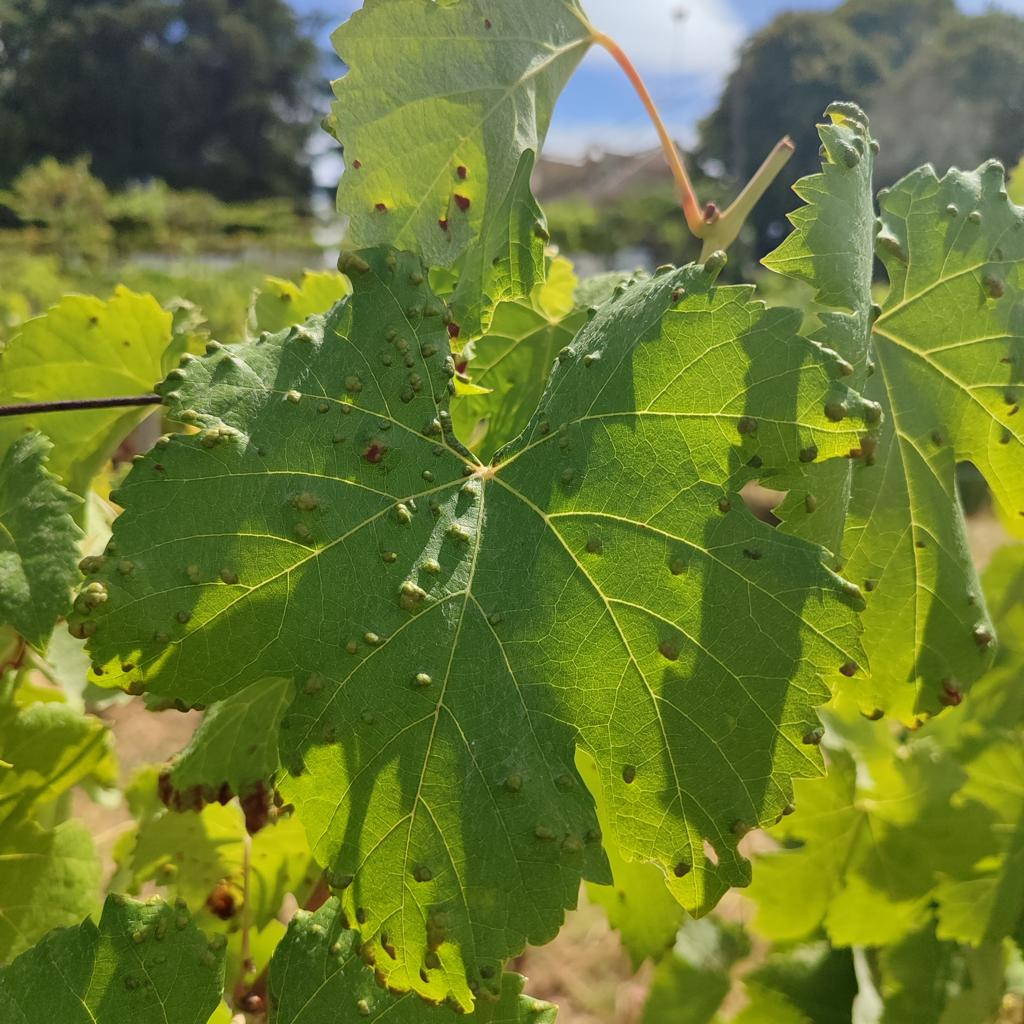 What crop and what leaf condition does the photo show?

grapevine, erineum mite
